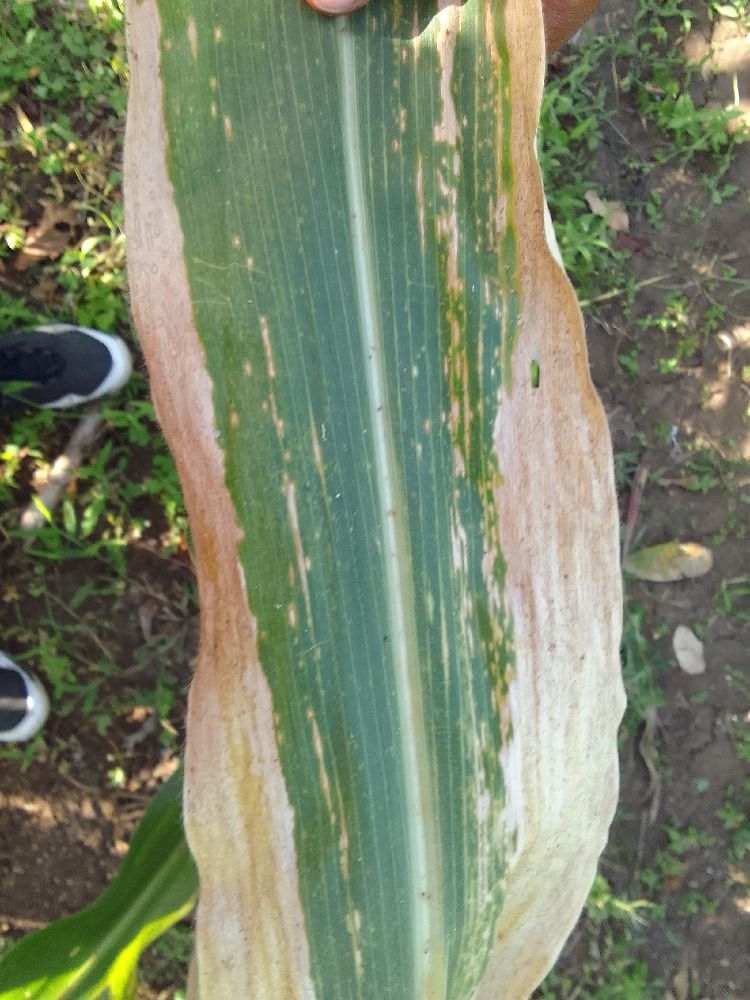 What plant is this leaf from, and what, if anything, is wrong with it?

maize, maize lethal necrosis
